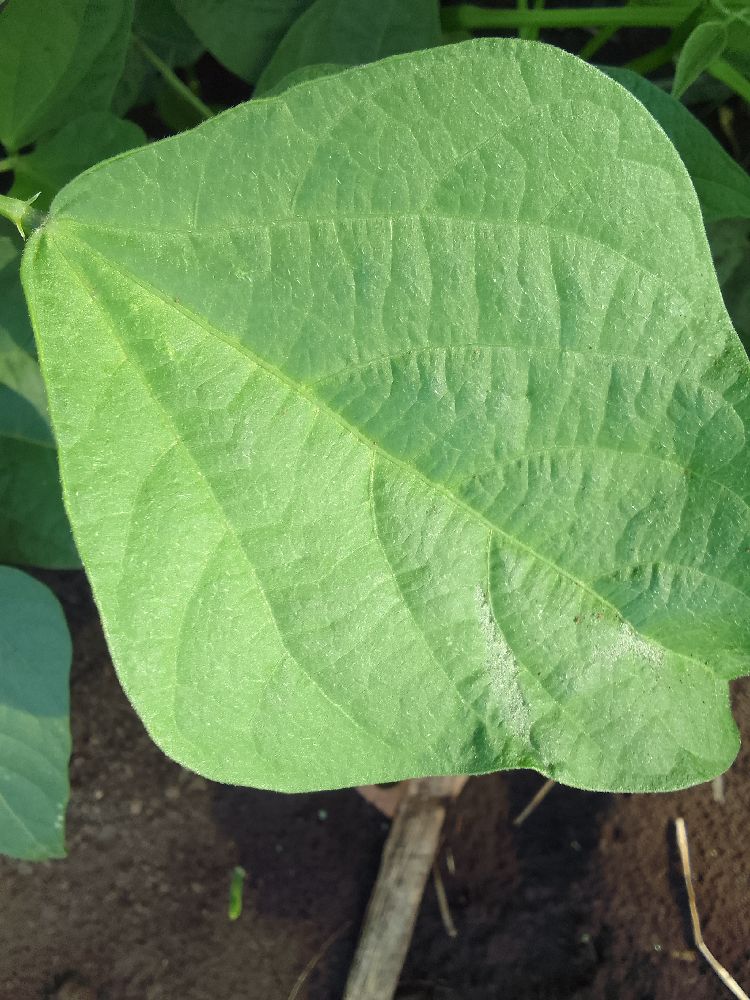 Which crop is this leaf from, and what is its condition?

common bean, healthy
